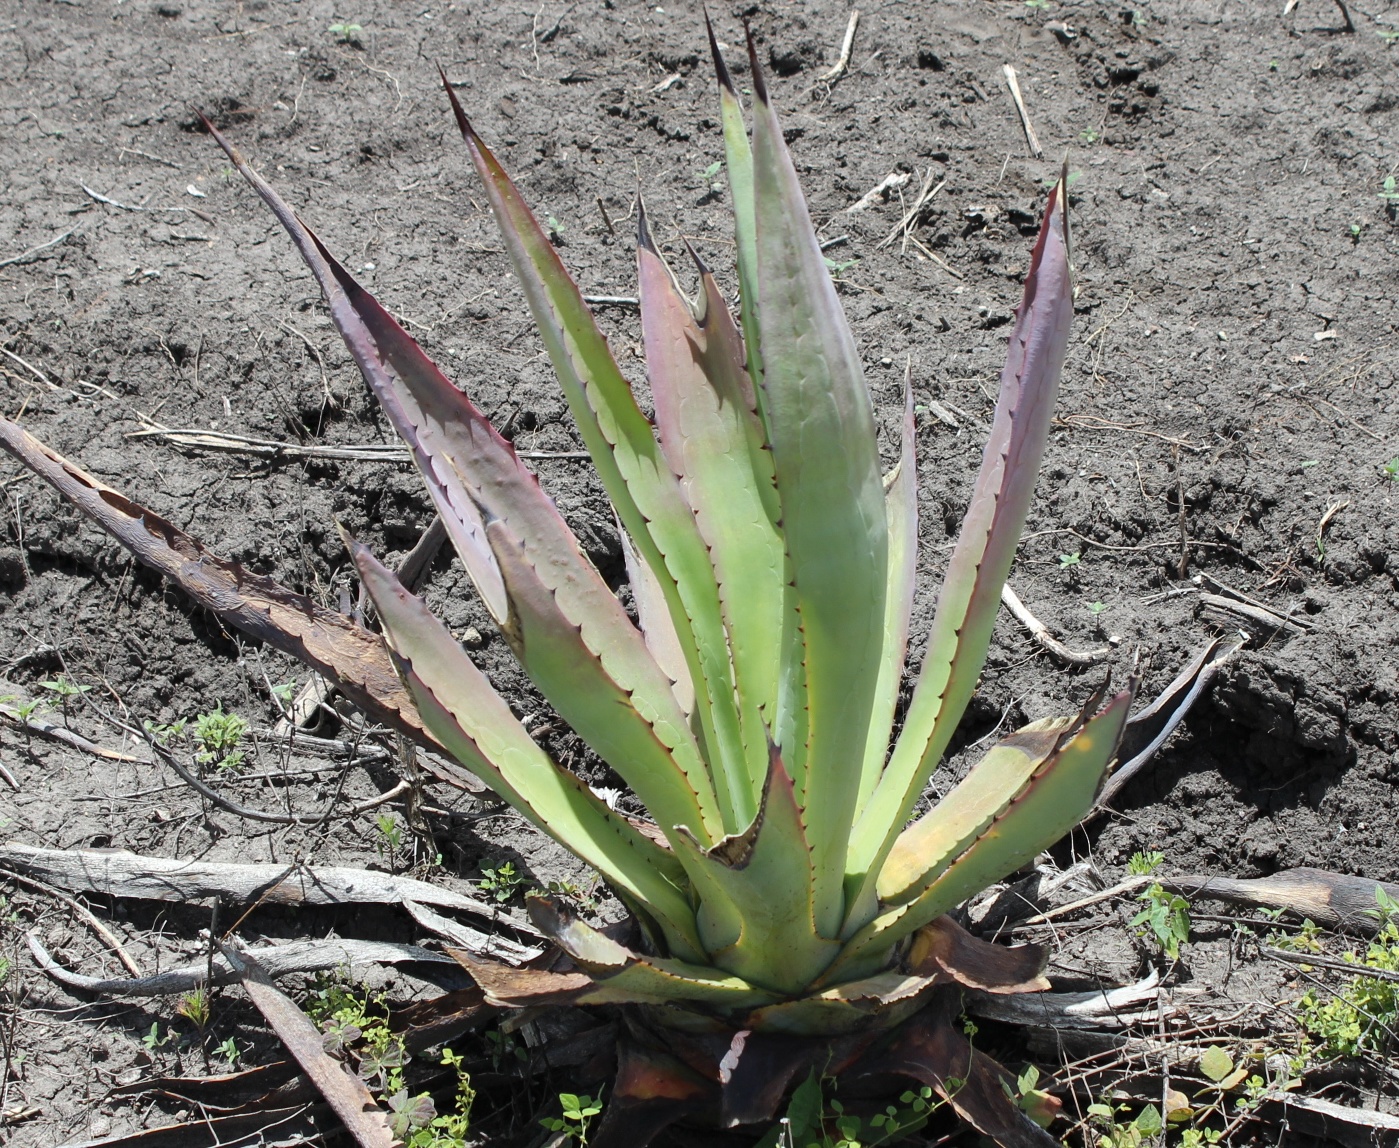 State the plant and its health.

agave, sick
